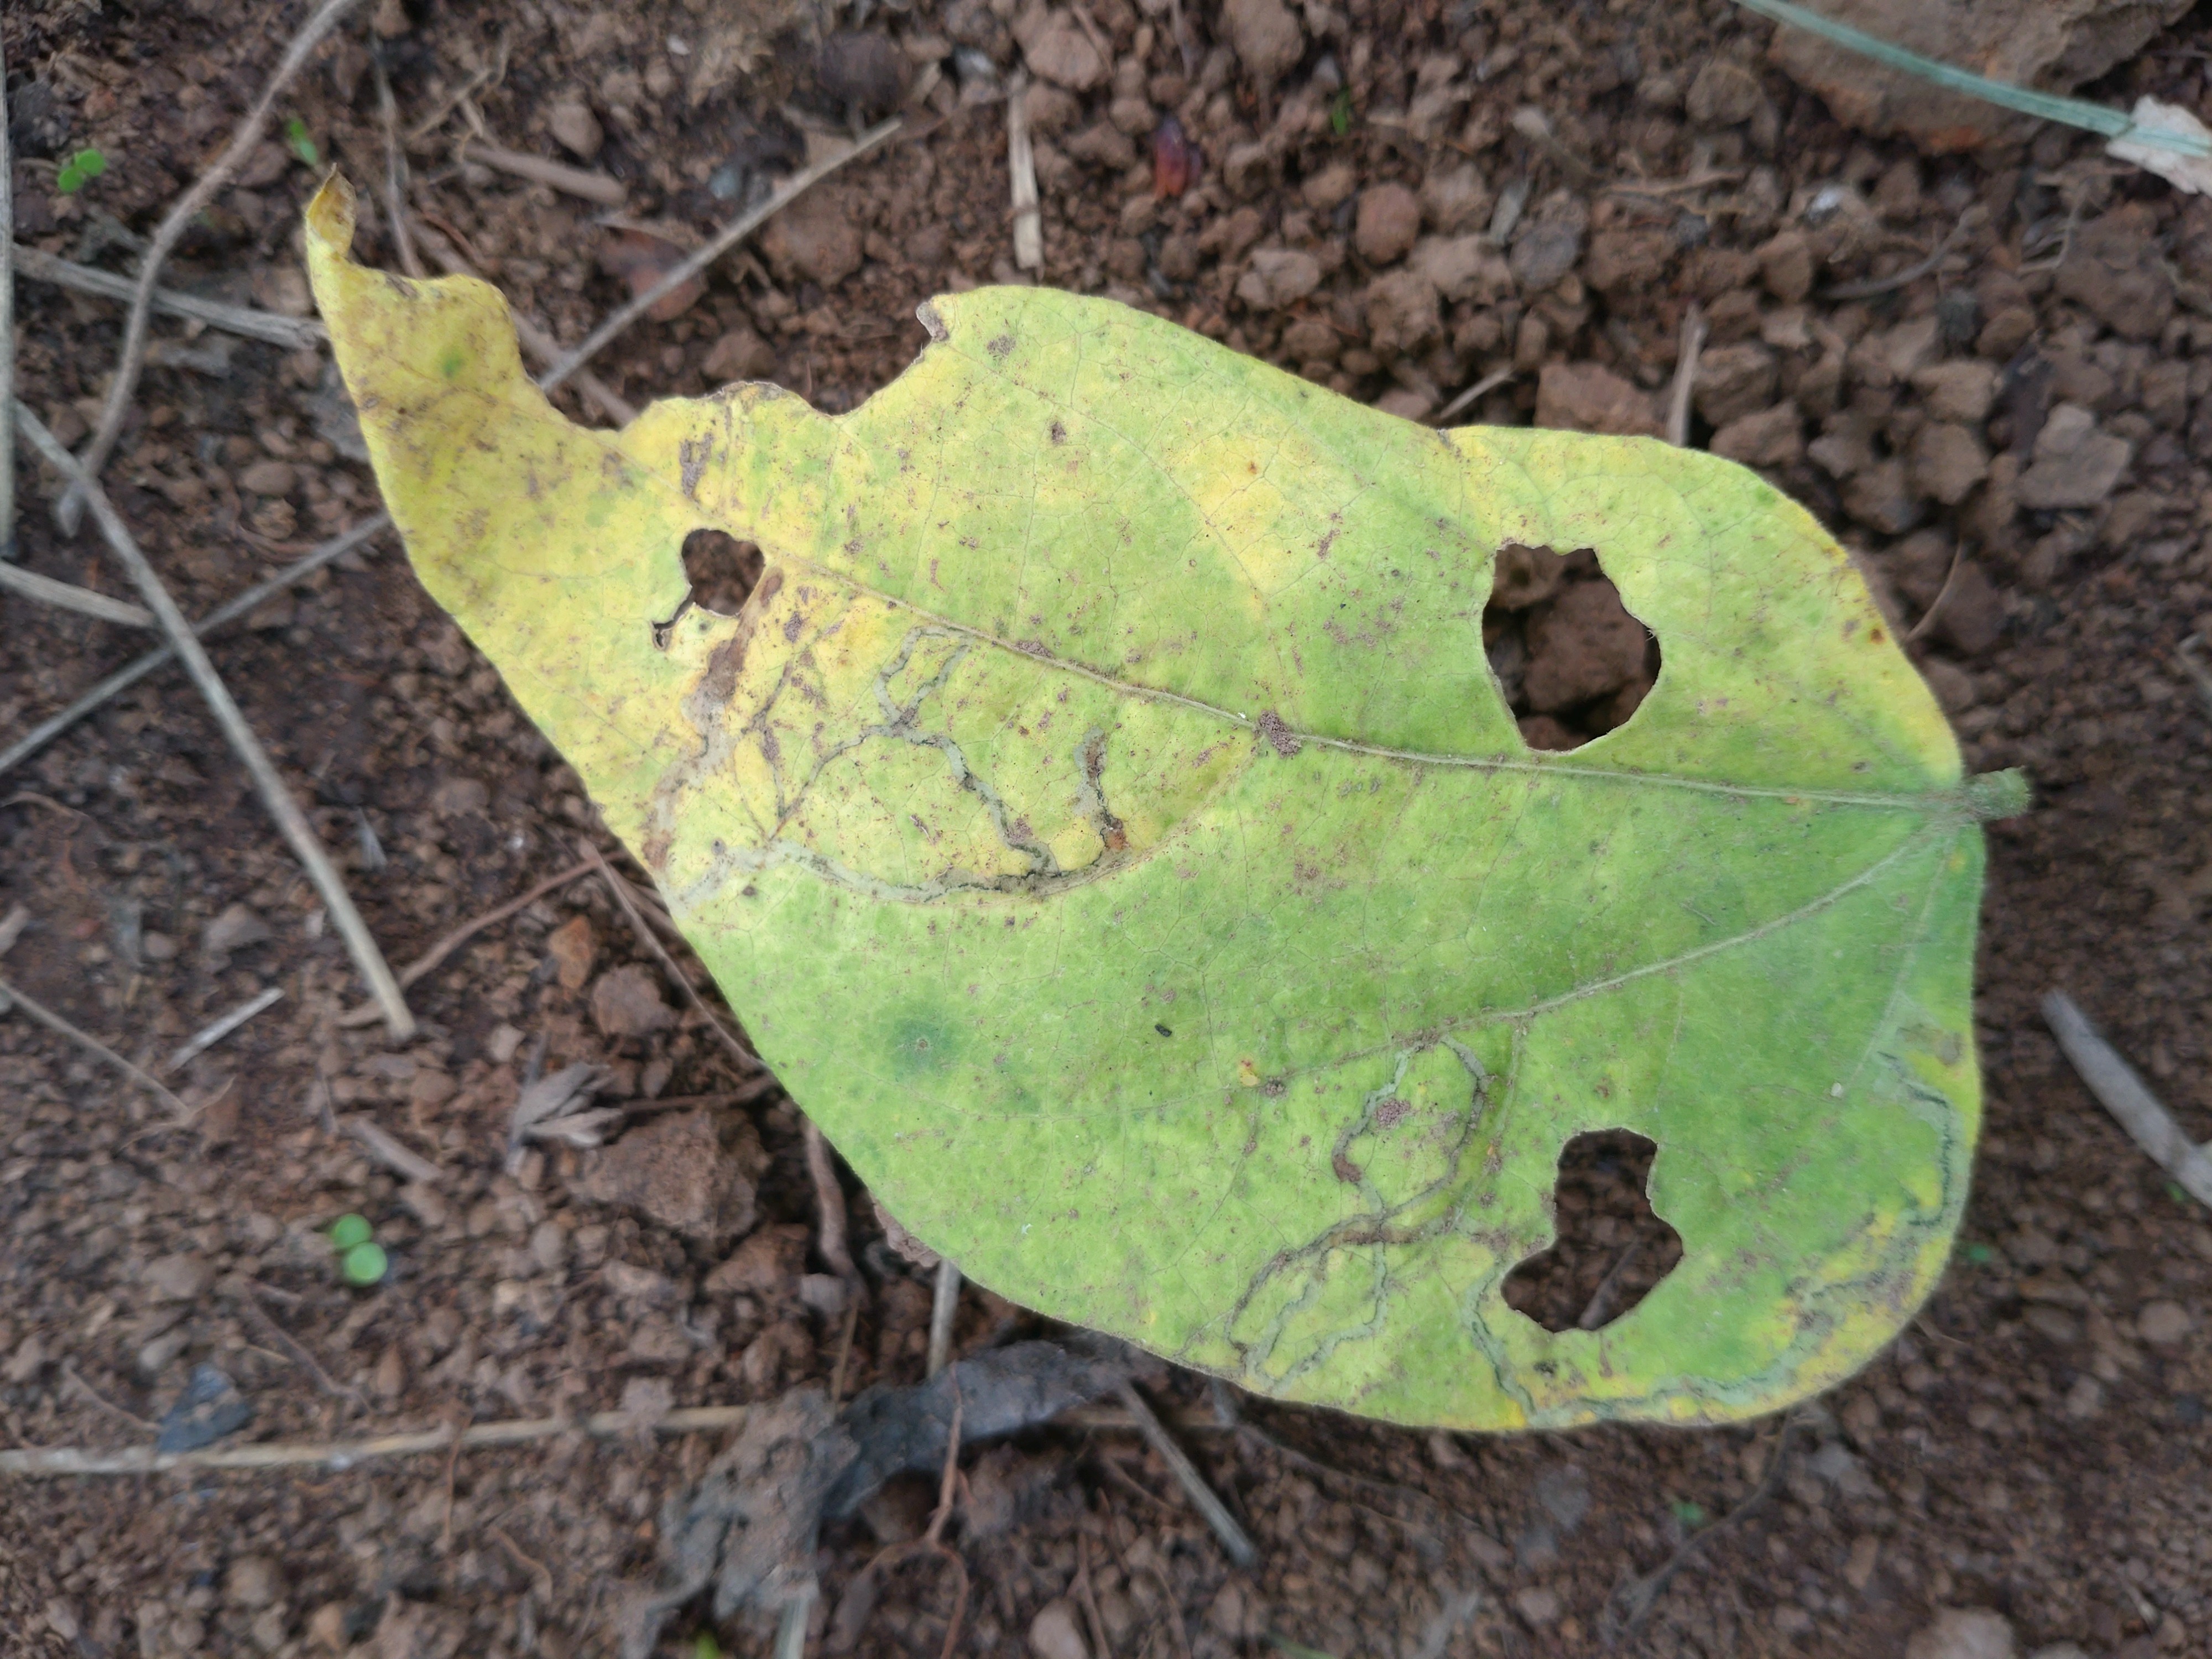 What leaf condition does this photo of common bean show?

rust
